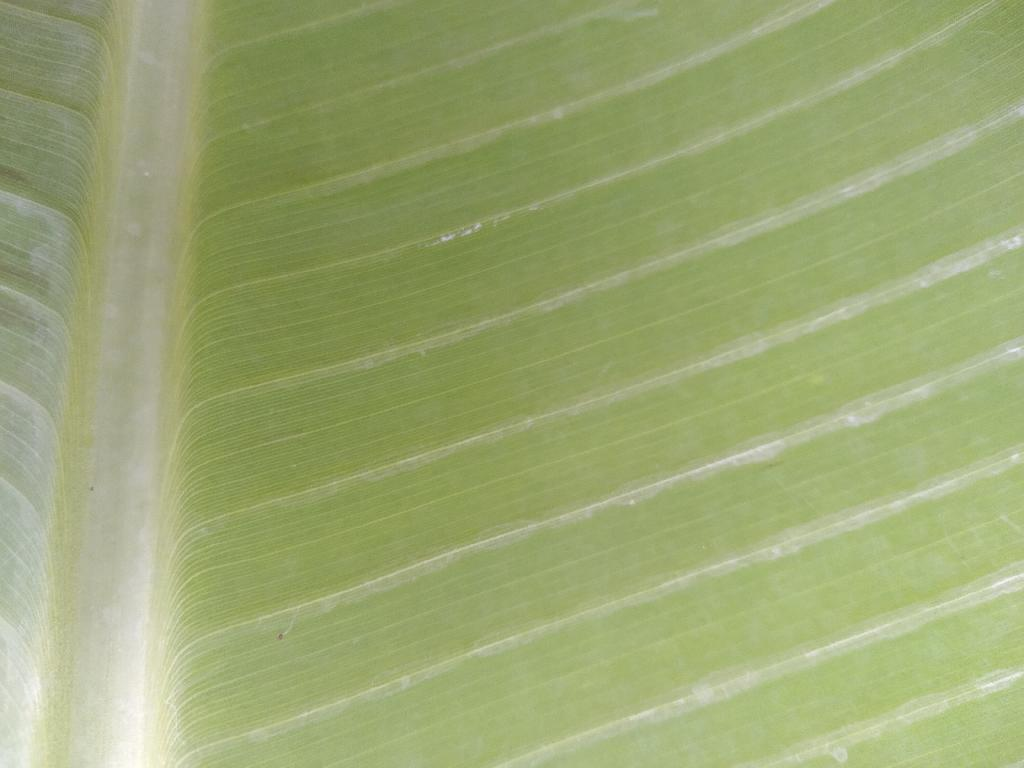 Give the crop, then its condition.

banana, healthy
